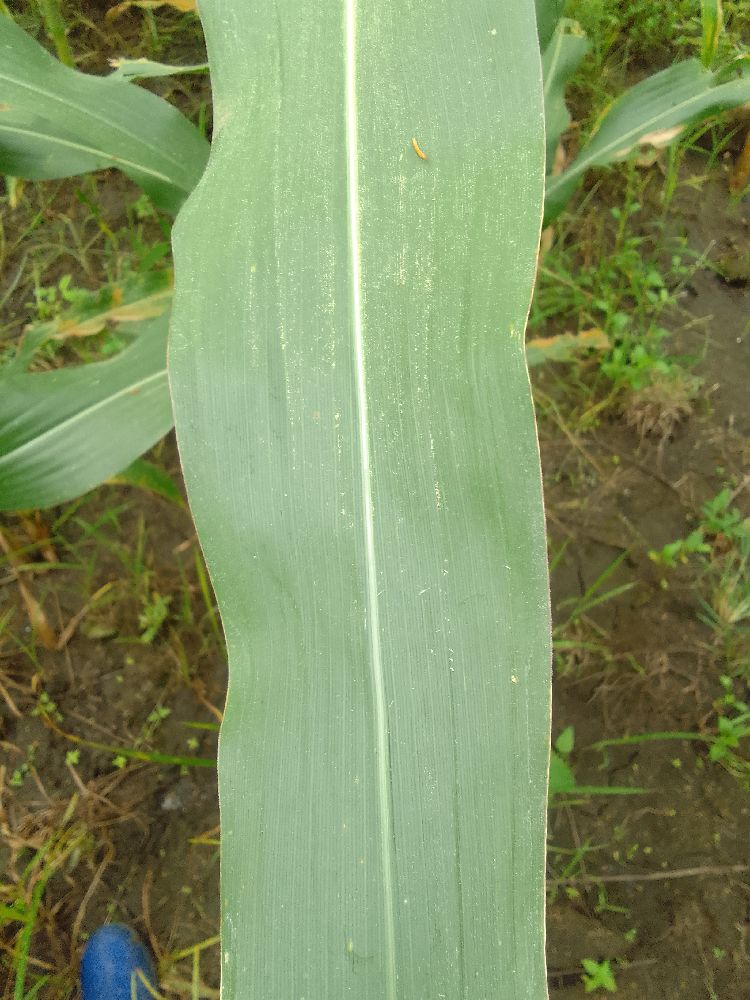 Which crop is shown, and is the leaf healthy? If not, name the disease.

maize, healthy
